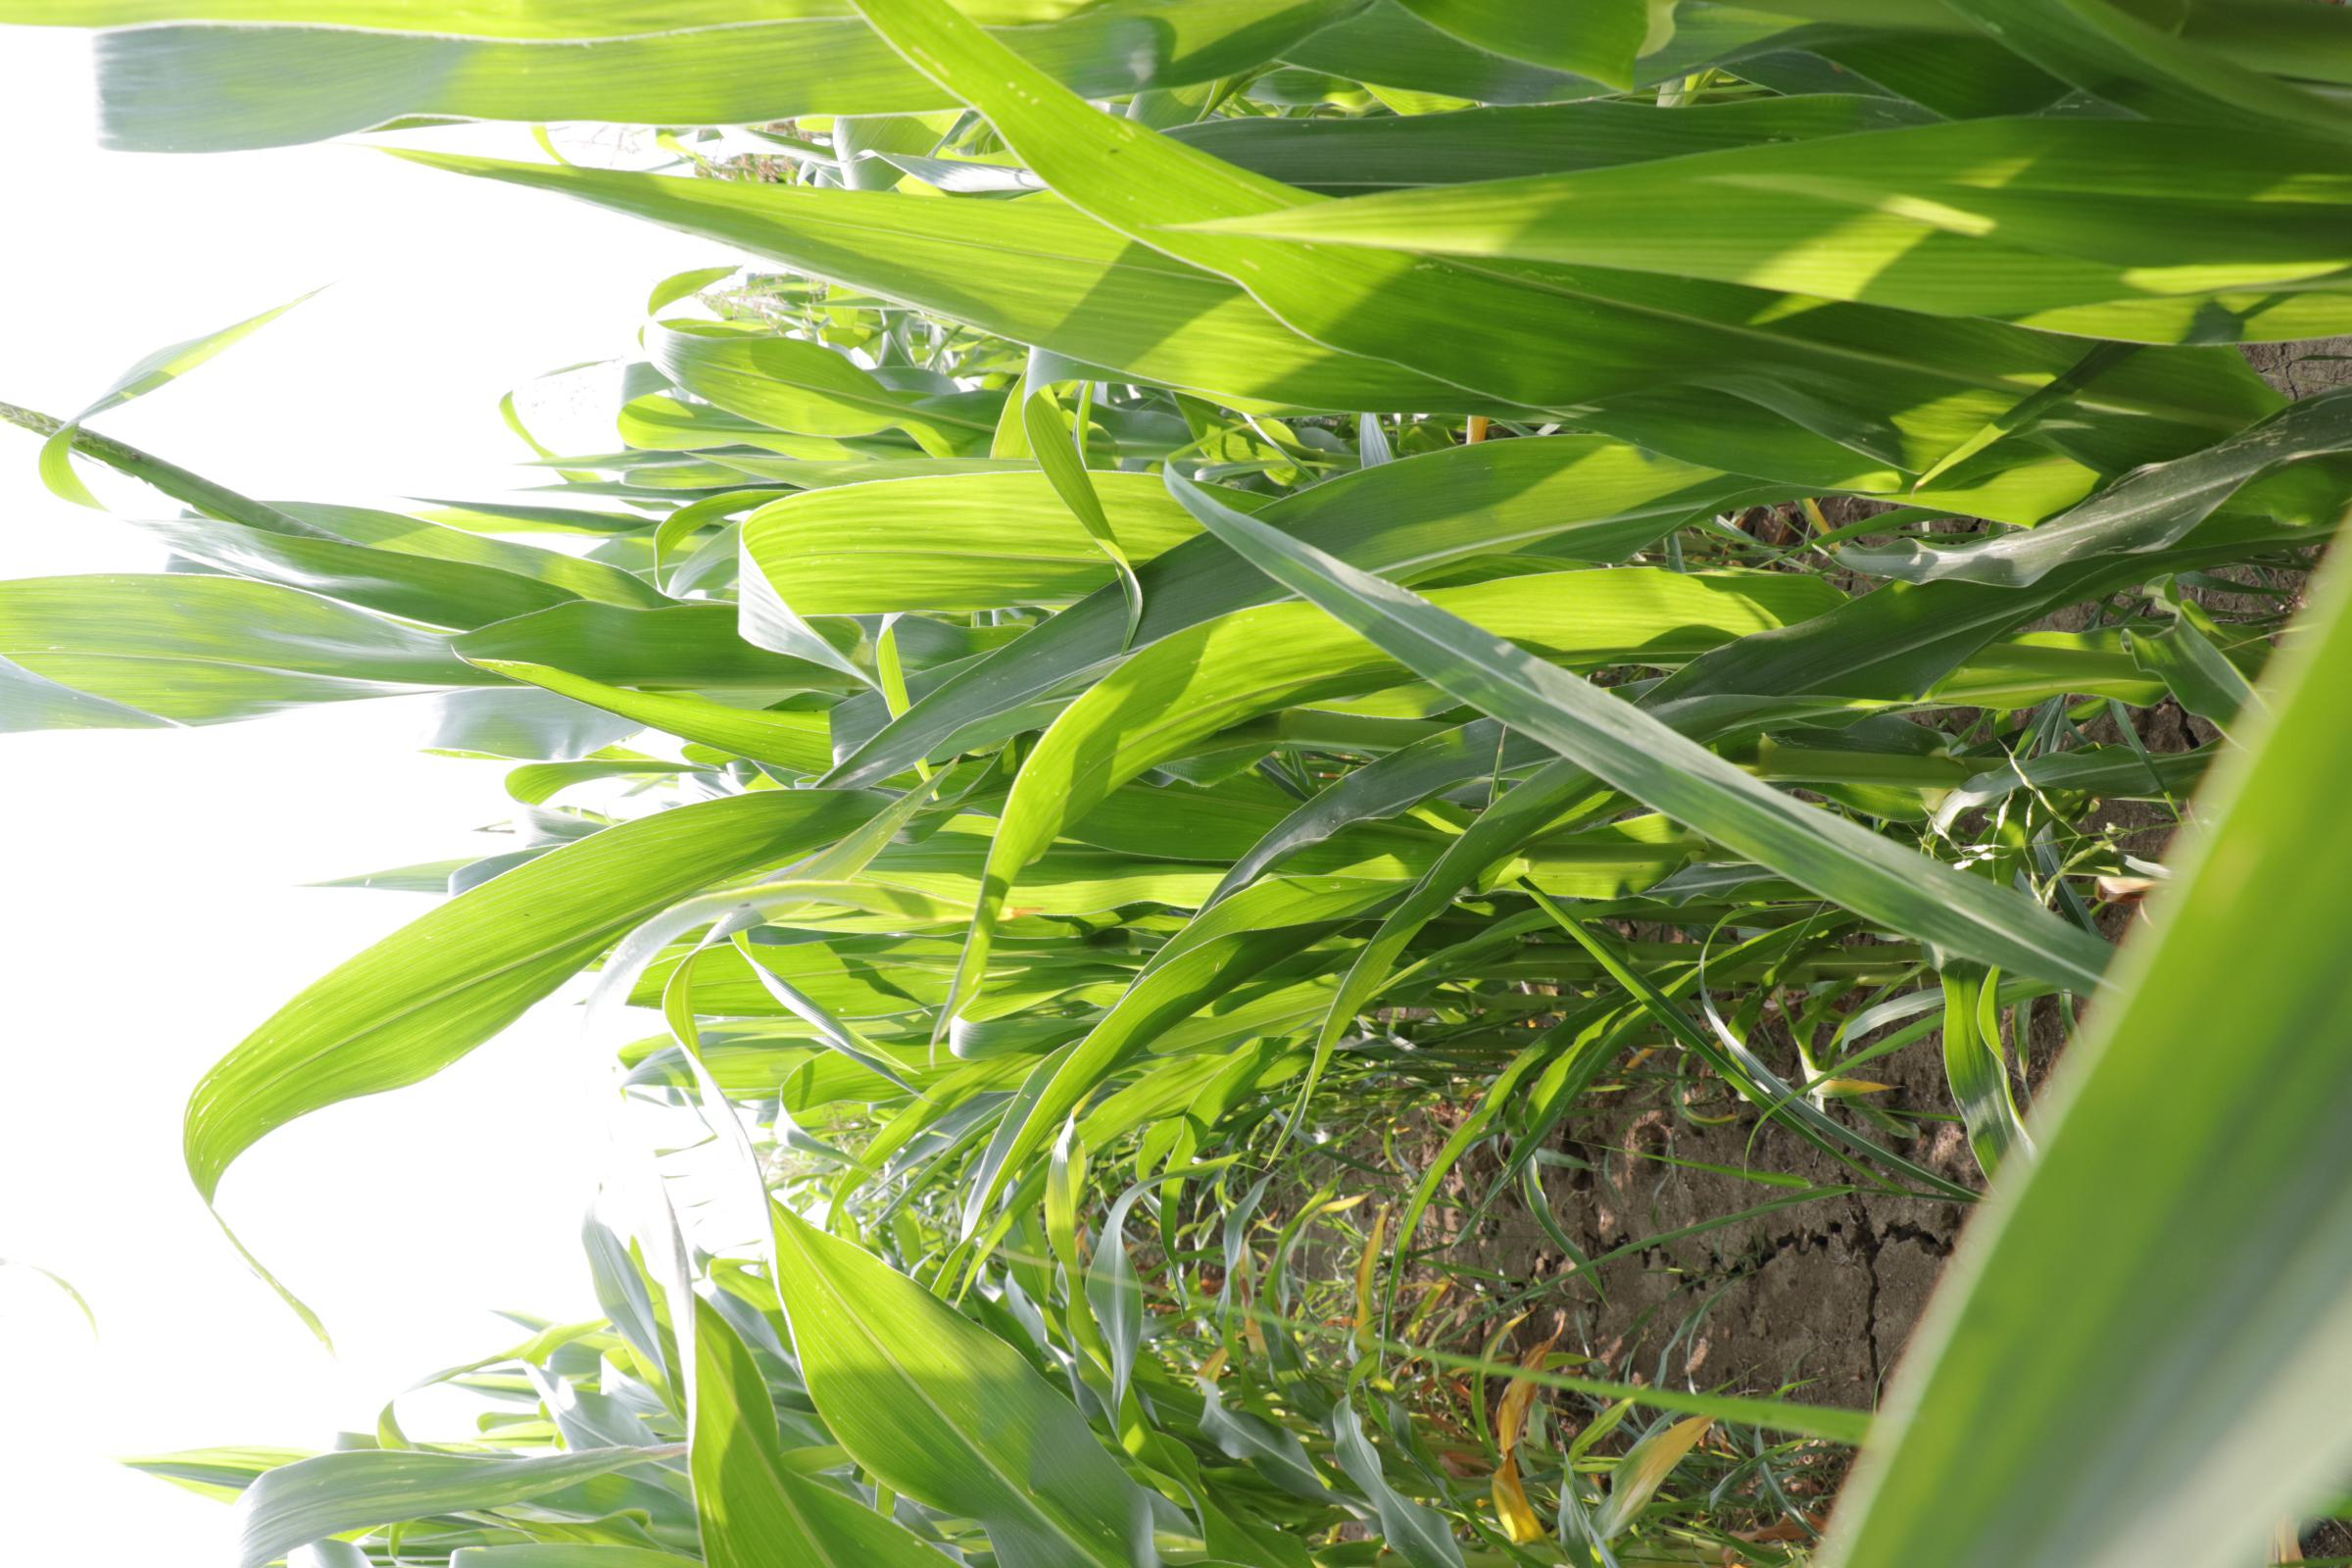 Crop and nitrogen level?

maize, full nitrogen fertilisation
